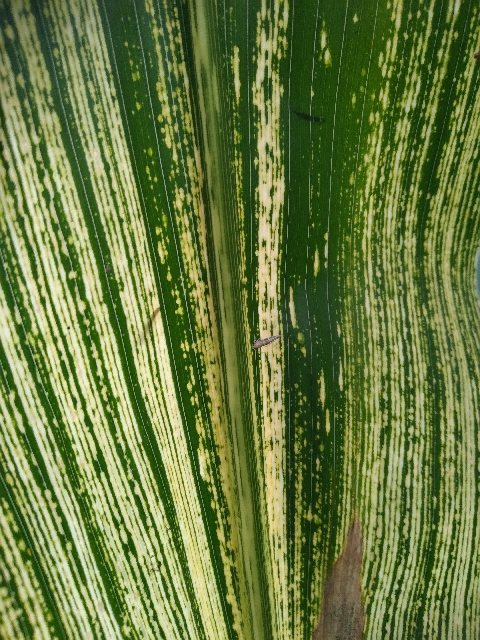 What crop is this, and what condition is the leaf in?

maize, maize streak virus
